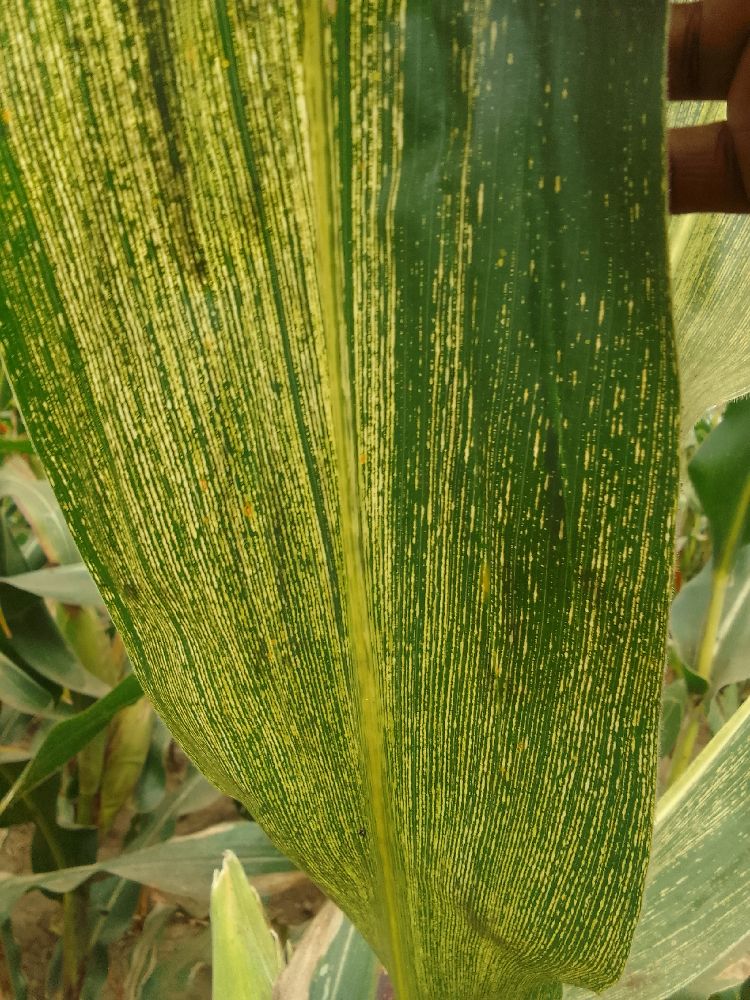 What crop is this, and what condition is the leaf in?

maize, maize streak virus
